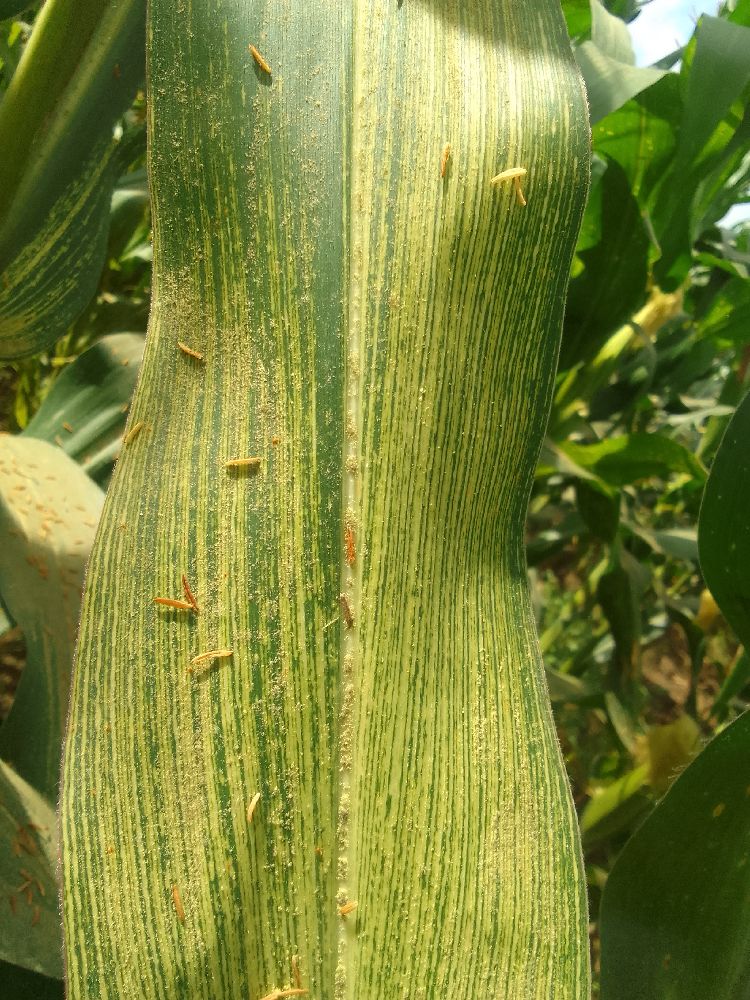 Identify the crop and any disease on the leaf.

maize, maize streak virus
